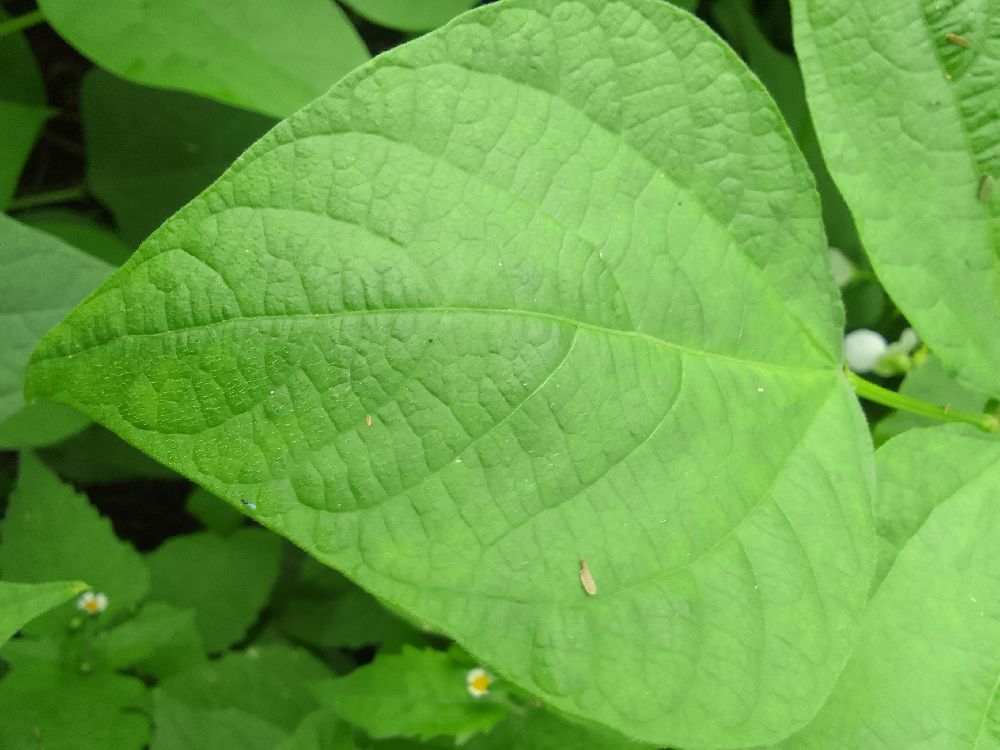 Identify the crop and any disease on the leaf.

common bean, healthy
